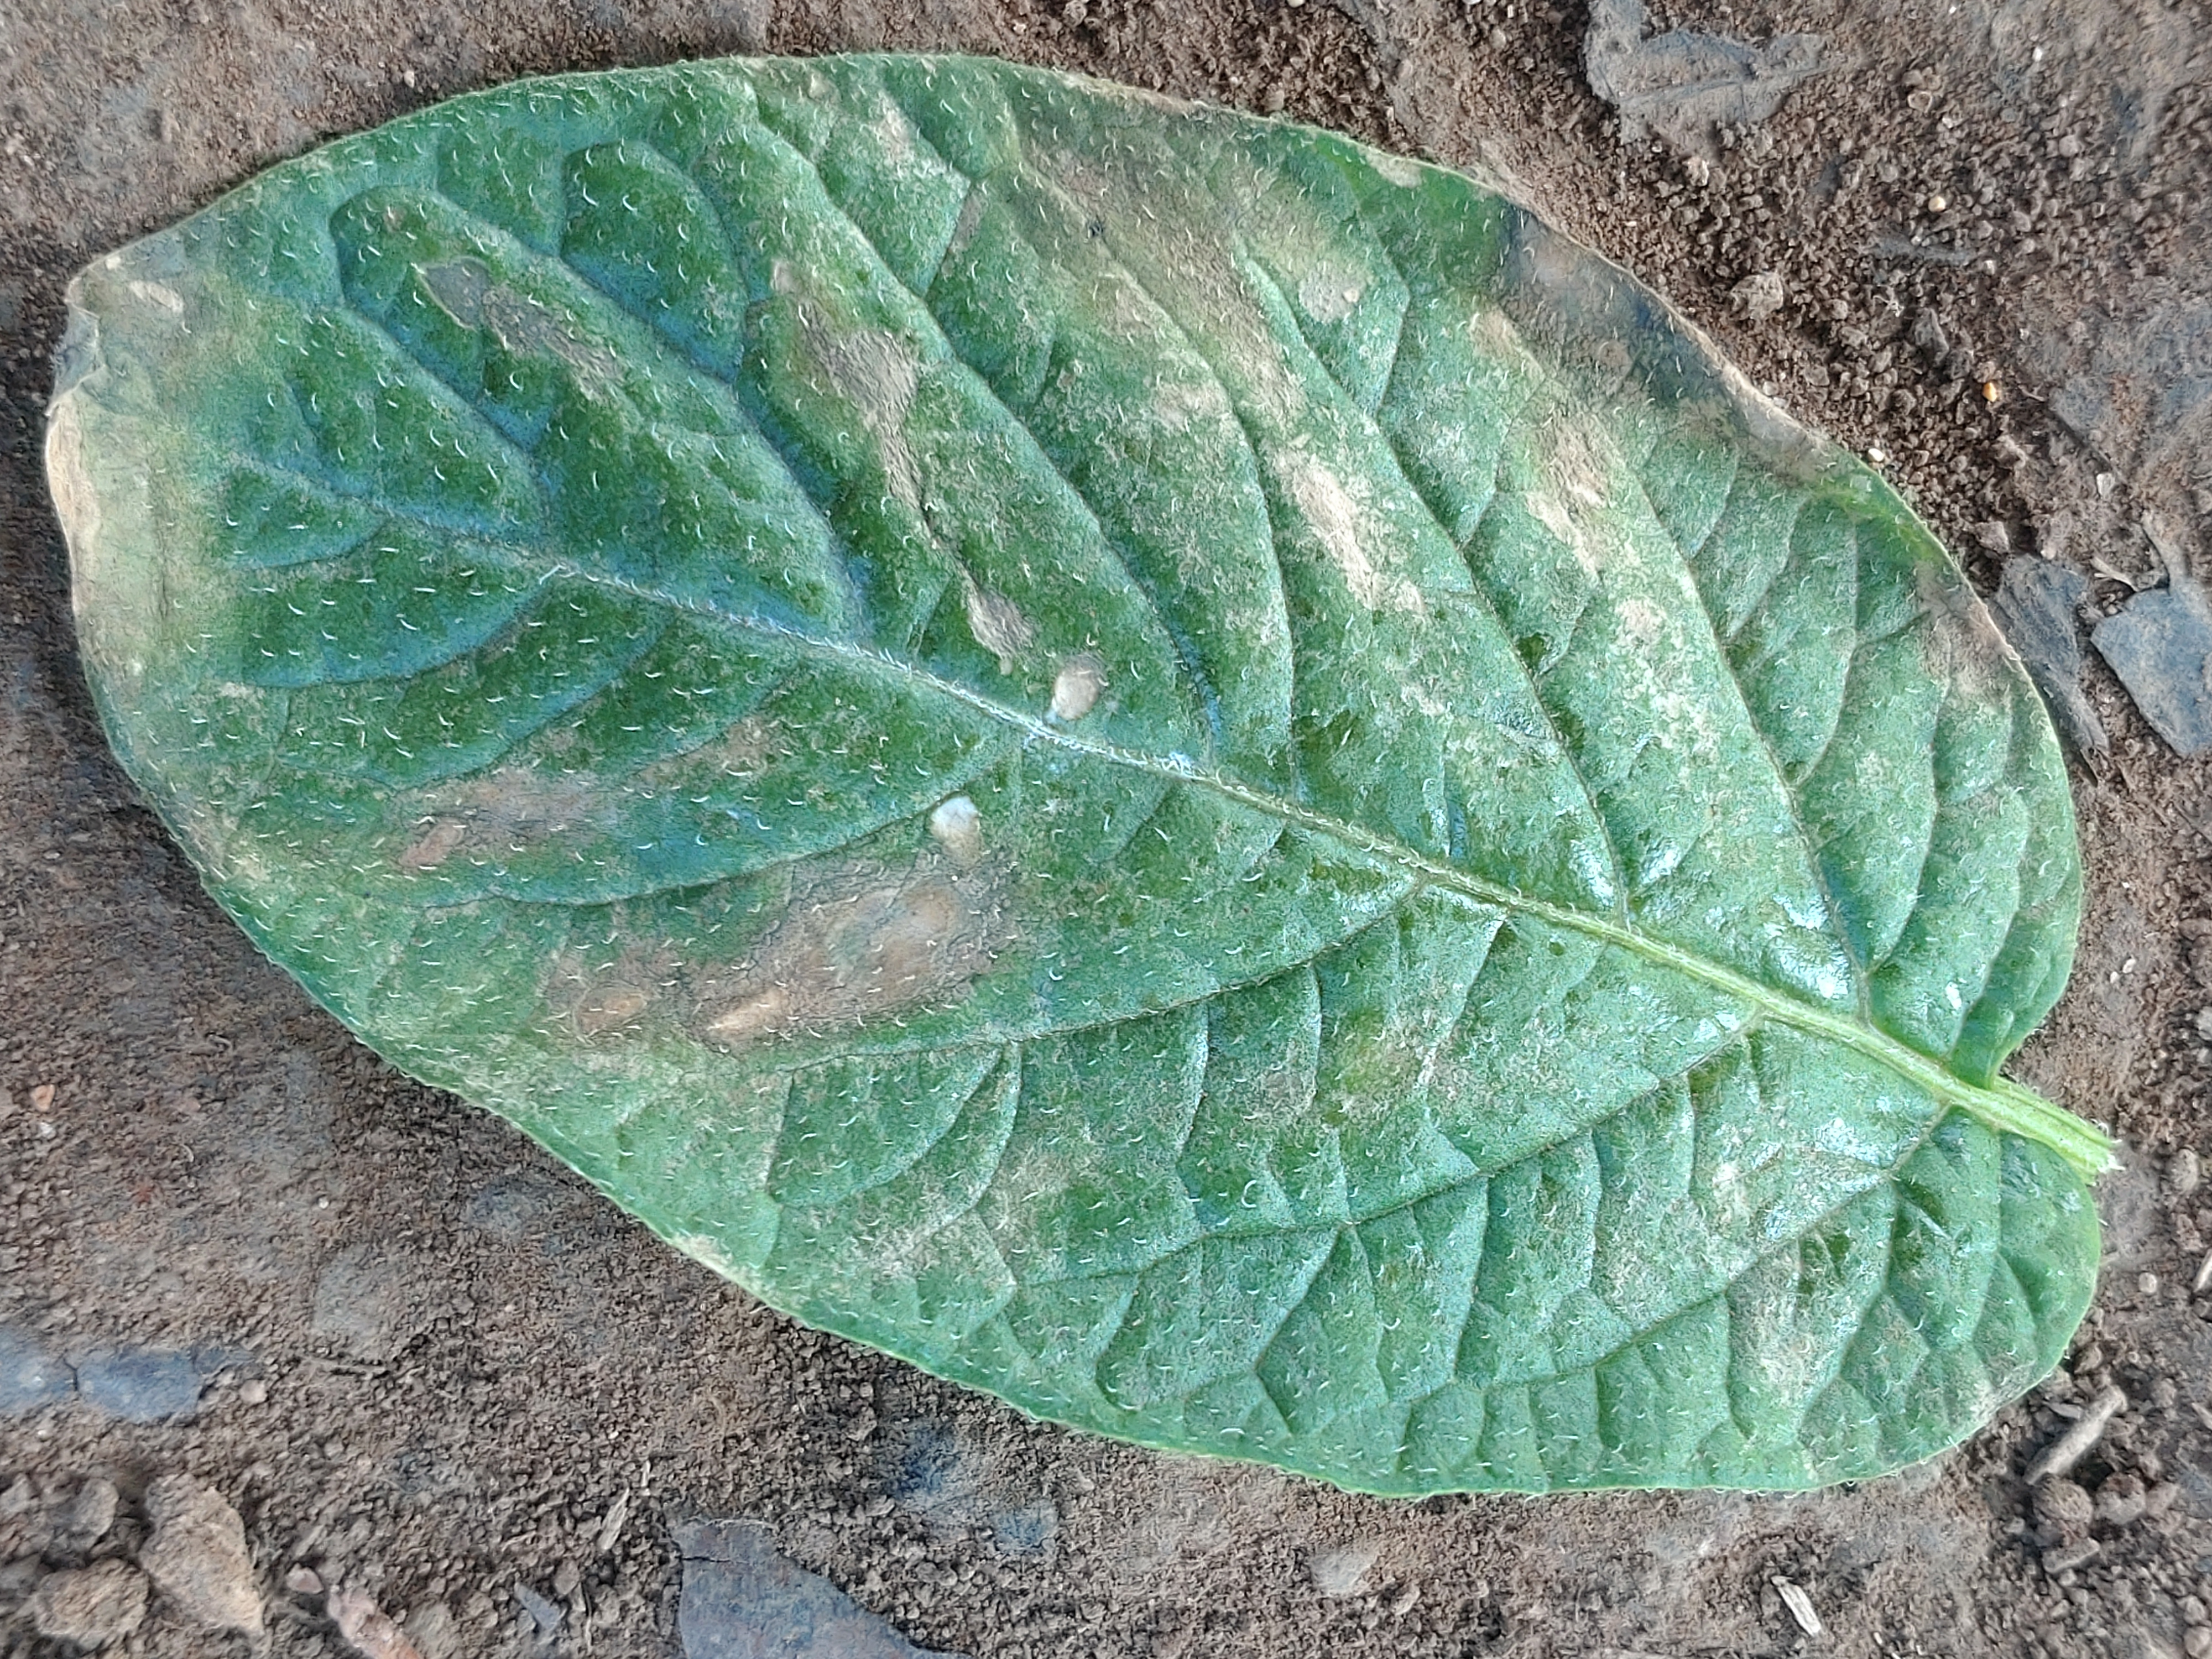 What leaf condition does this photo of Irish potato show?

early blight
